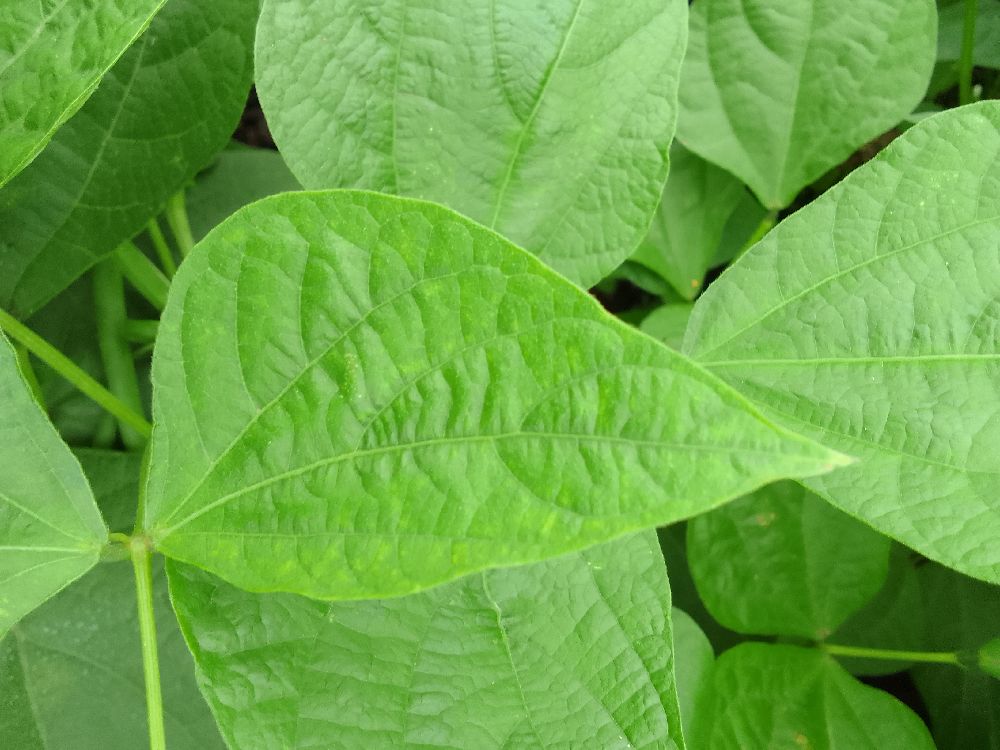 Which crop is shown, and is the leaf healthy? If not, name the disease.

common bean, healthy
